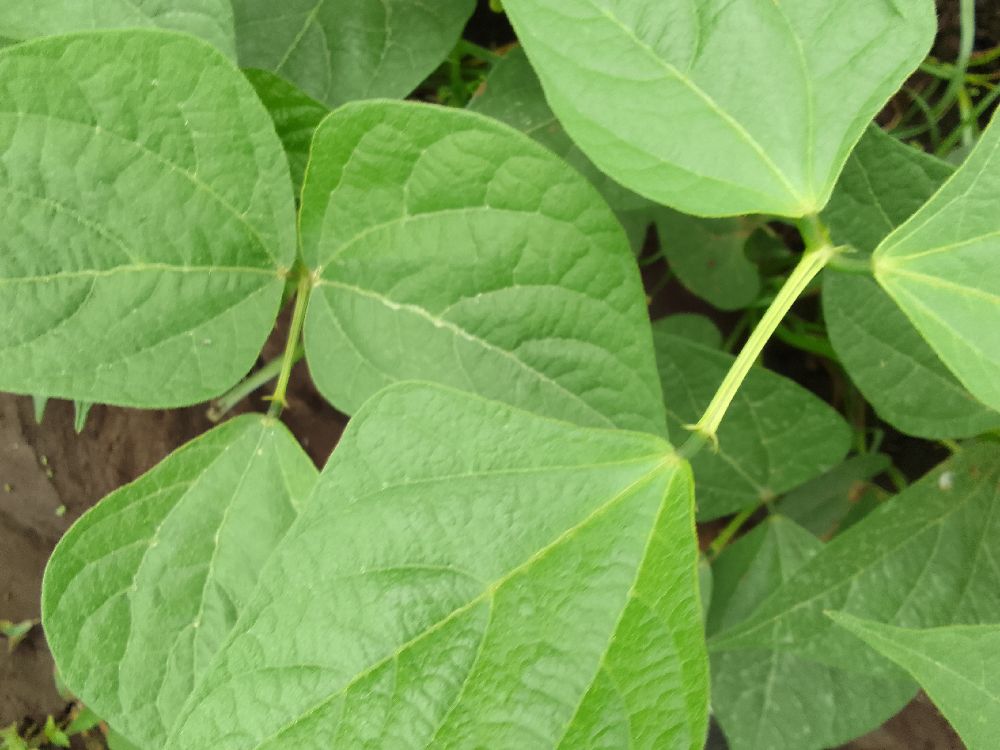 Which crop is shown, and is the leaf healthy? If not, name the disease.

common bean, healthy
